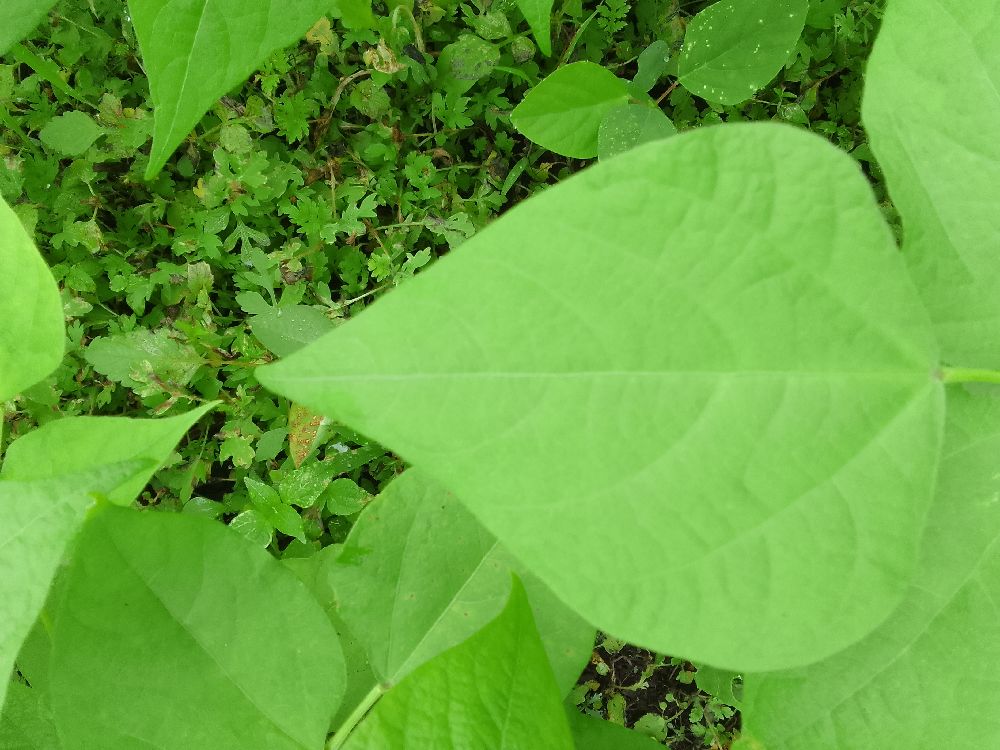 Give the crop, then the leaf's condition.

common bean, healthy
